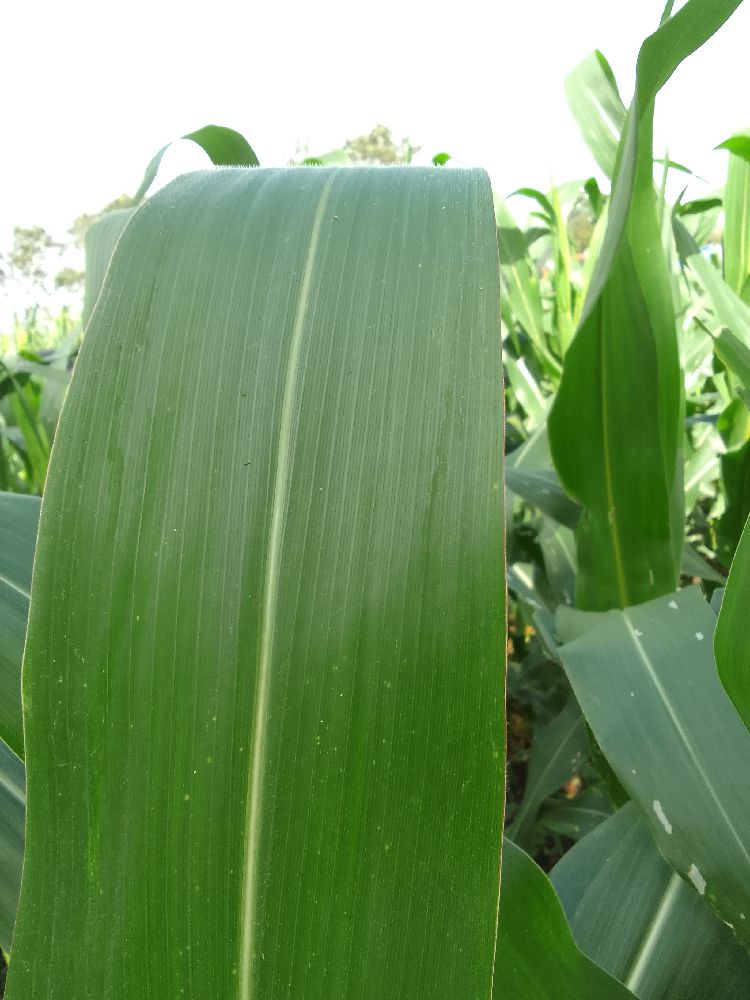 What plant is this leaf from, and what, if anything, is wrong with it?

maize, healthy
